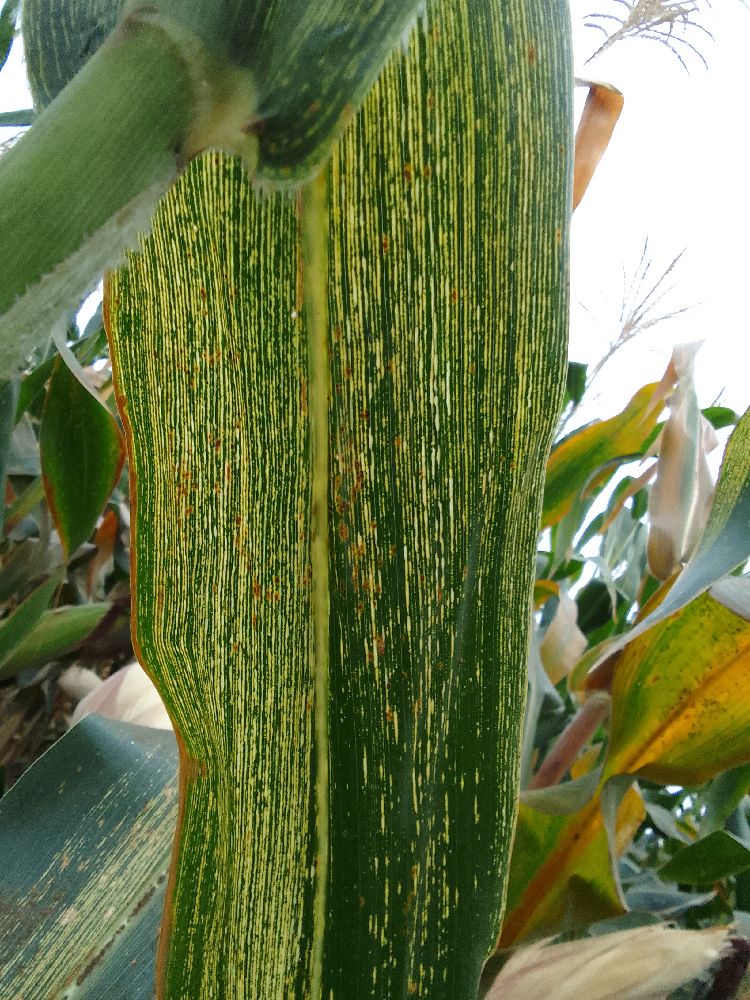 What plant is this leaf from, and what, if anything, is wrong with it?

maize, maize streak virus
